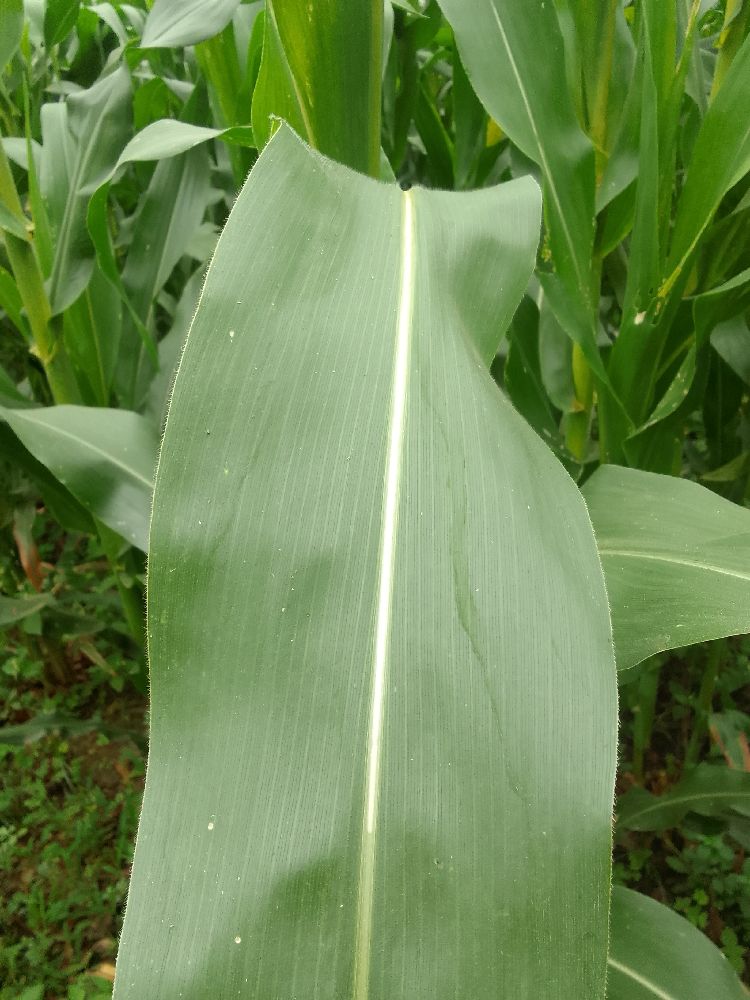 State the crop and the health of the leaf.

maize, healthy
